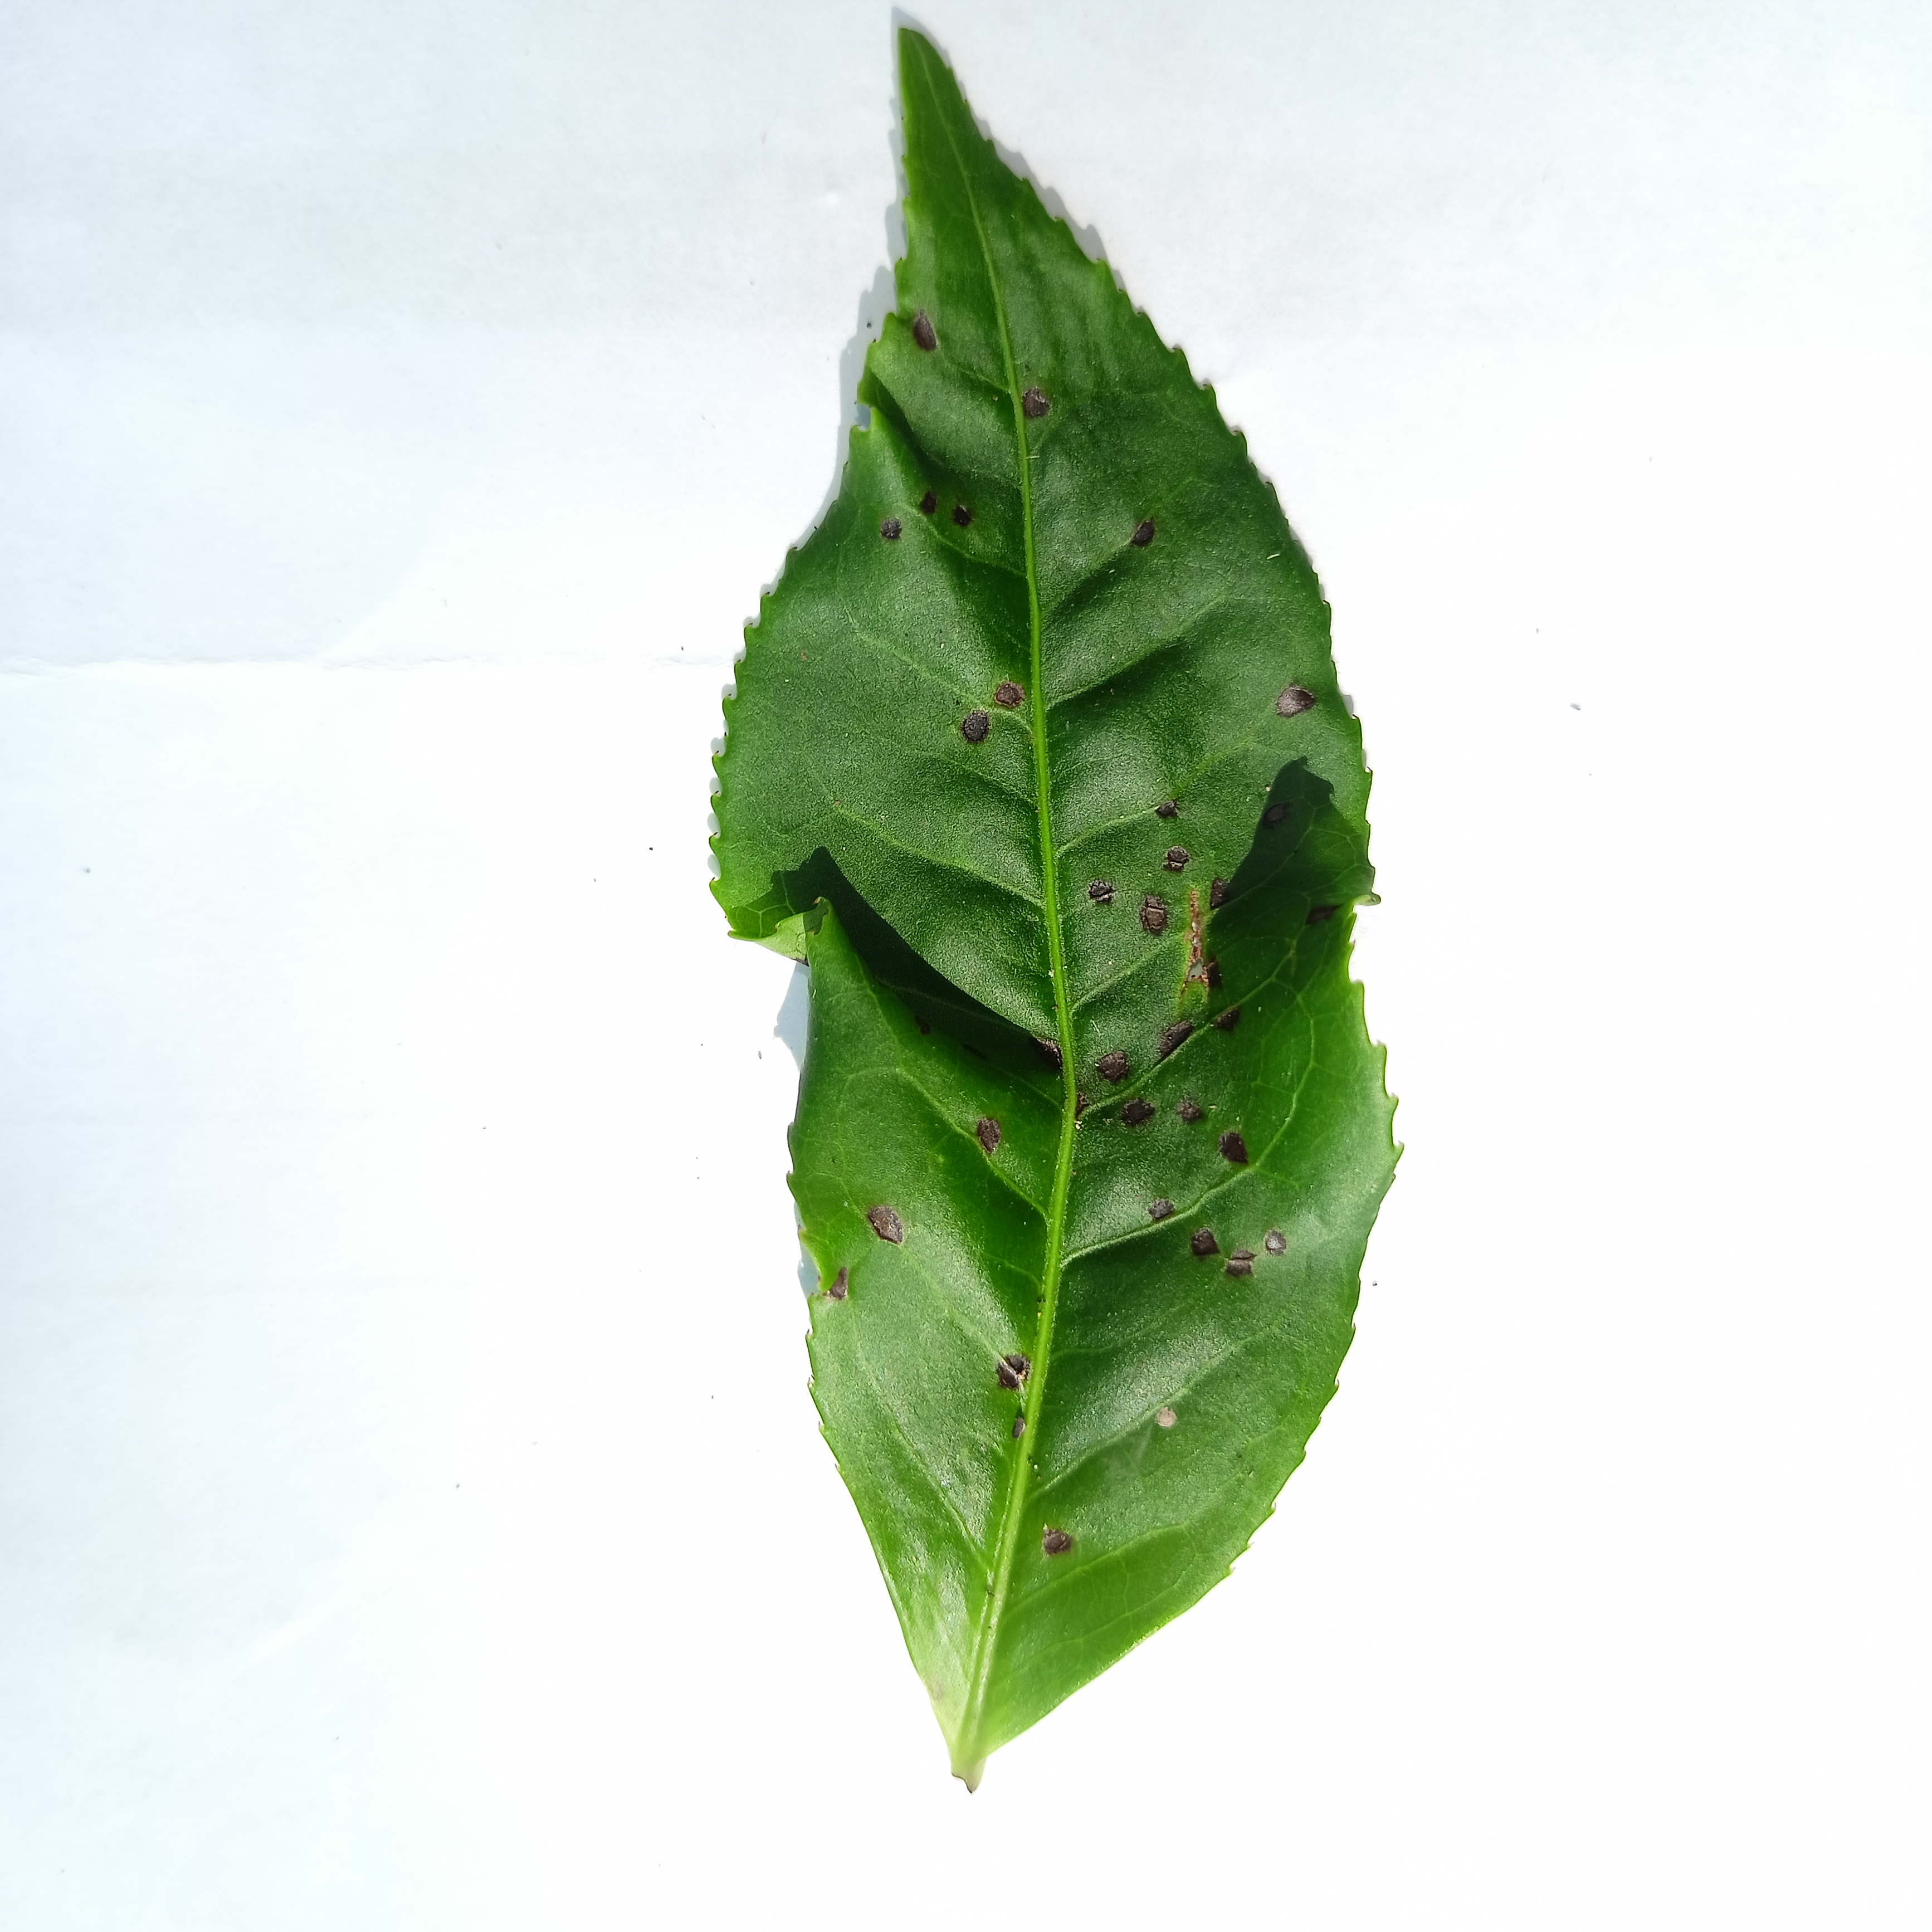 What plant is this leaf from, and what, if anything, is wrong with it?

tea, helopeltis
